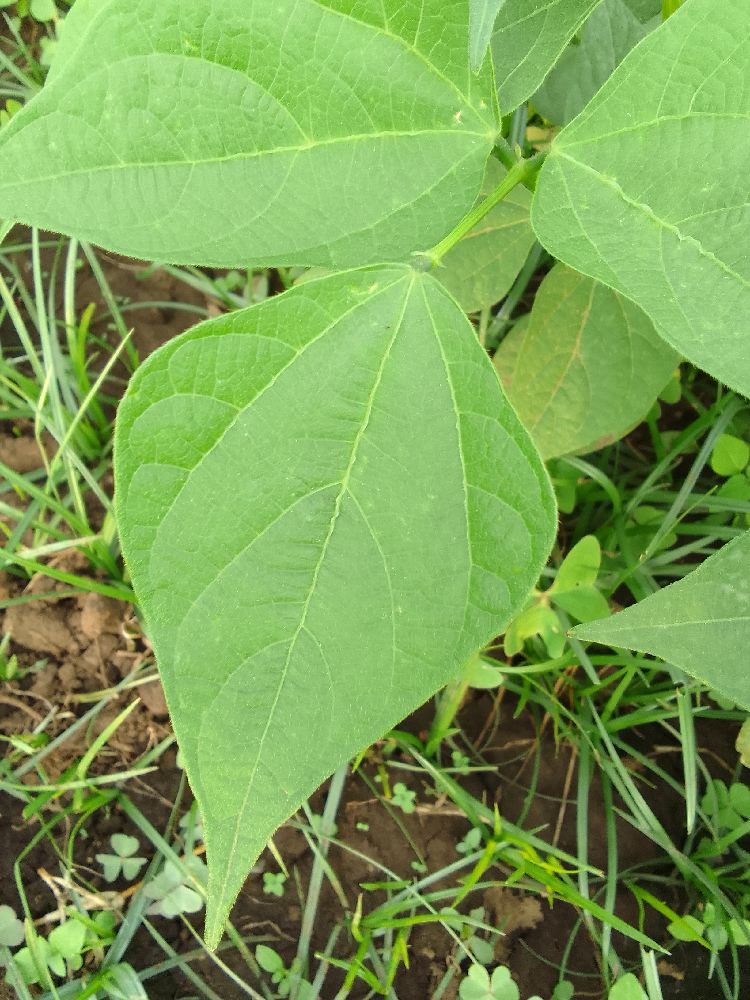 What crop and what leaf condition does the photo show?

common bean, healthy
